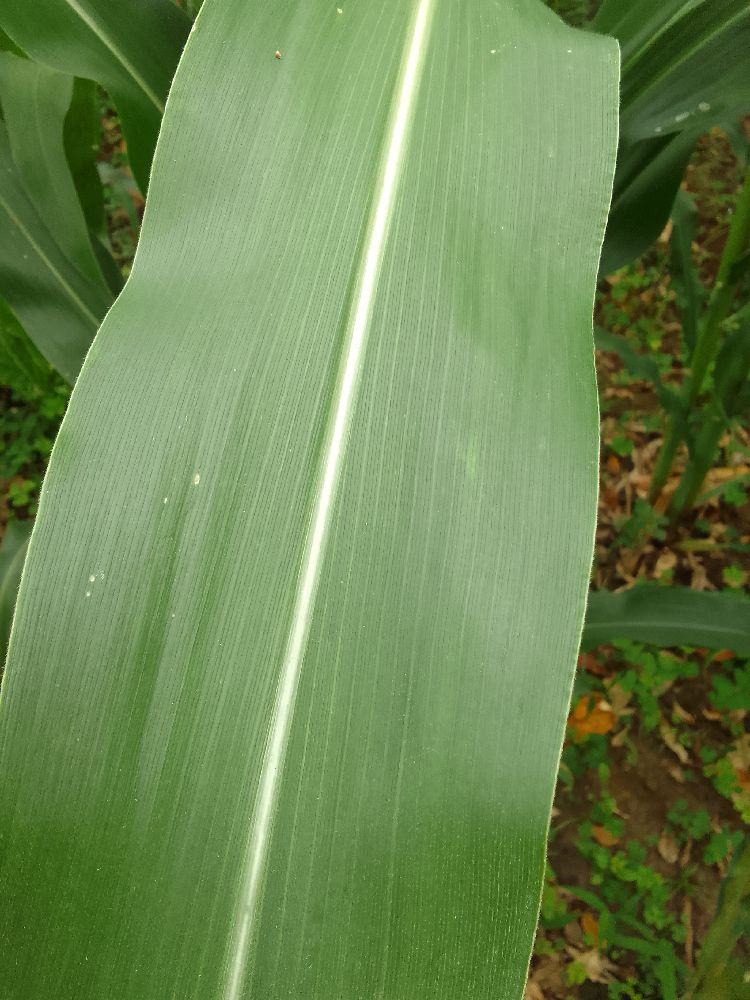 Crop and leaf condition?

maize, healthy
